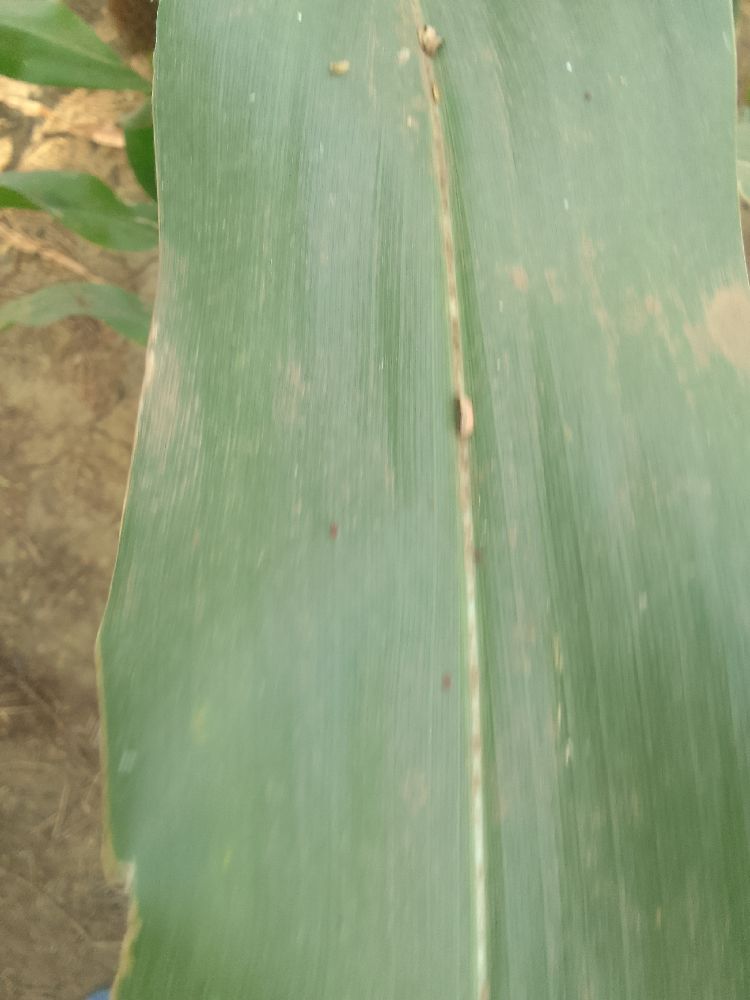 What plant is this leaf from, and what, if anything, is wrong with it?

maize, healthy
